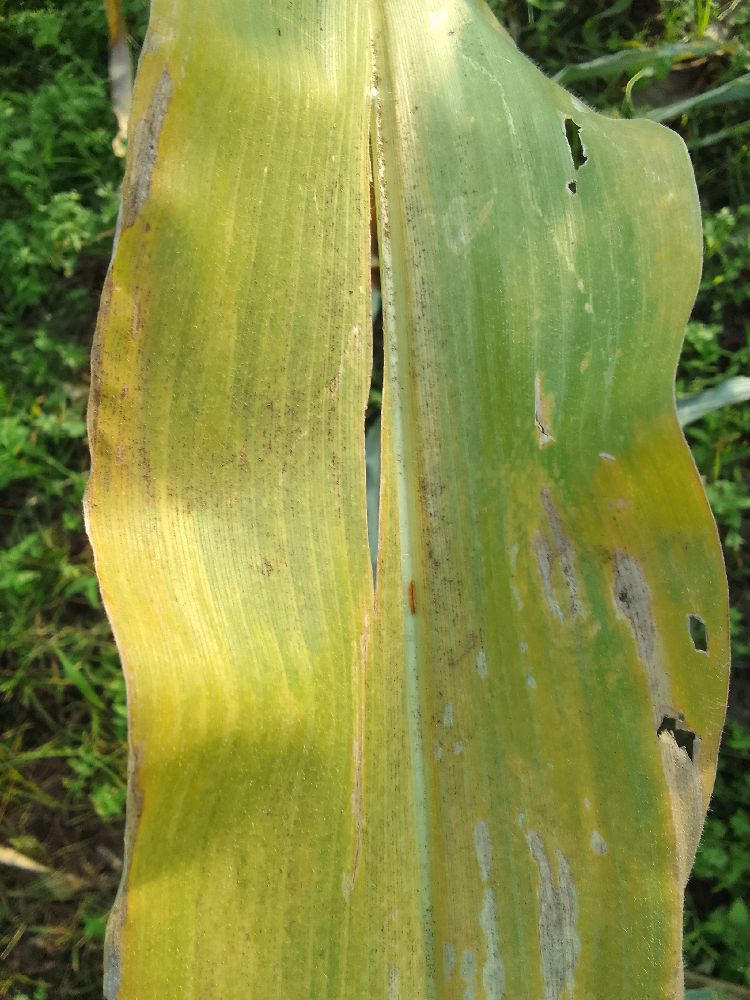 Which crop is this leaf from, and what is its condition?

maize, maize lethal necrosis
